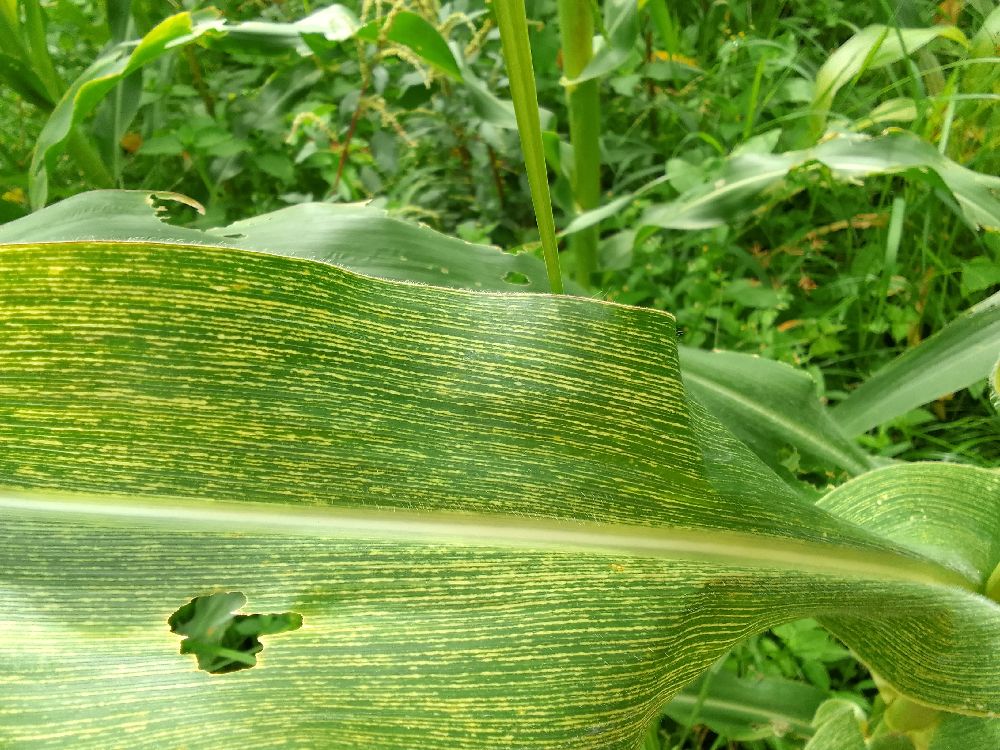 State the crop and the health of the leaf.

maize, maize streak virus
